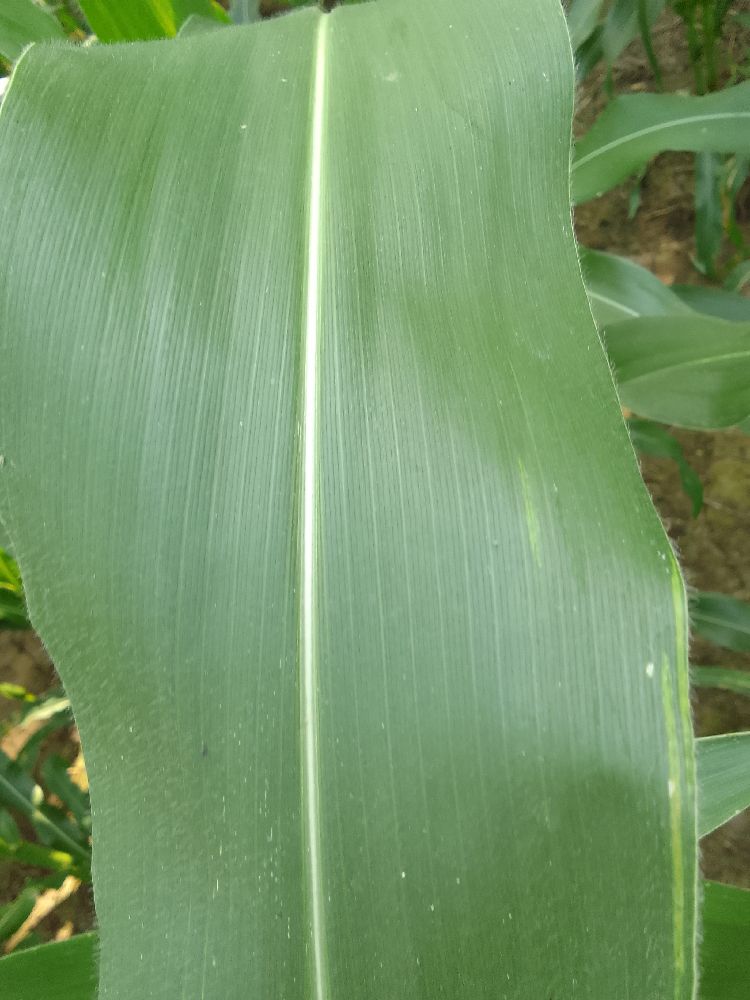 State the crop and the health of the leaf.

maize, healthy
